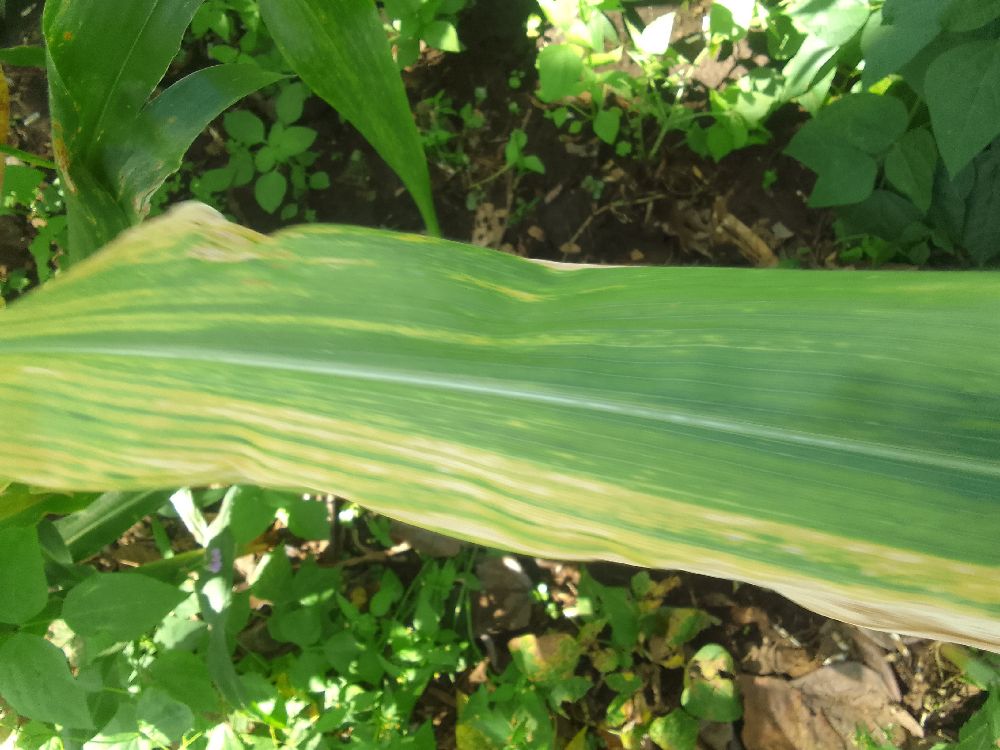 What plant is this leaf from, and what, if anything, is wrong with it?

maize, maize lethal necrosis
